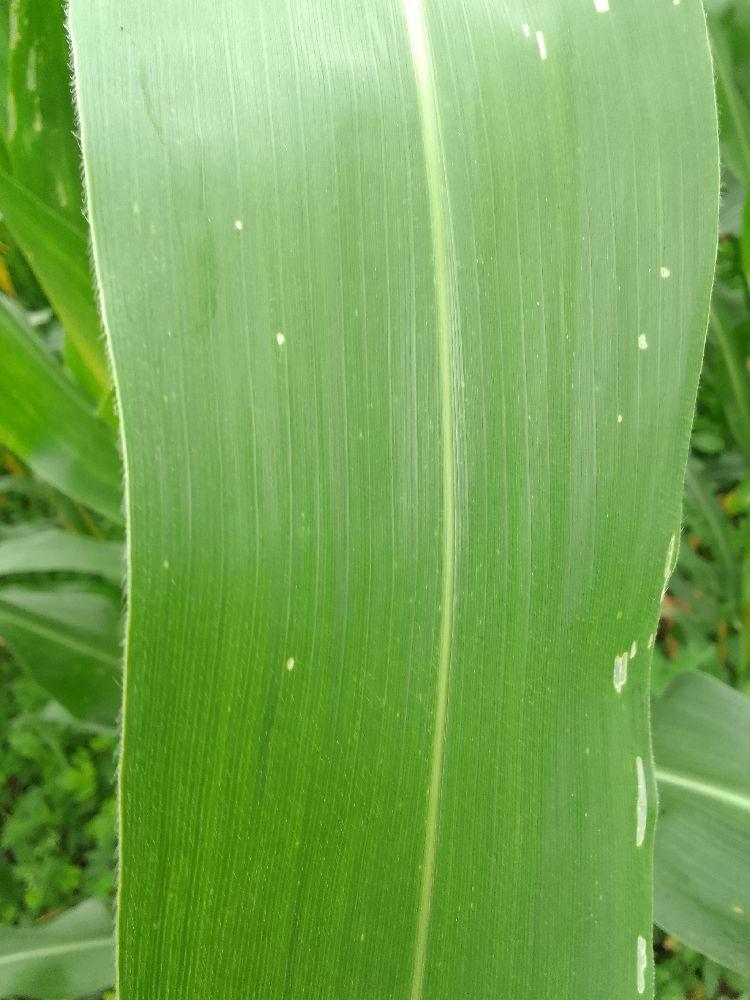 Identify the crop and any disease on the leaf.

maize, healthy
